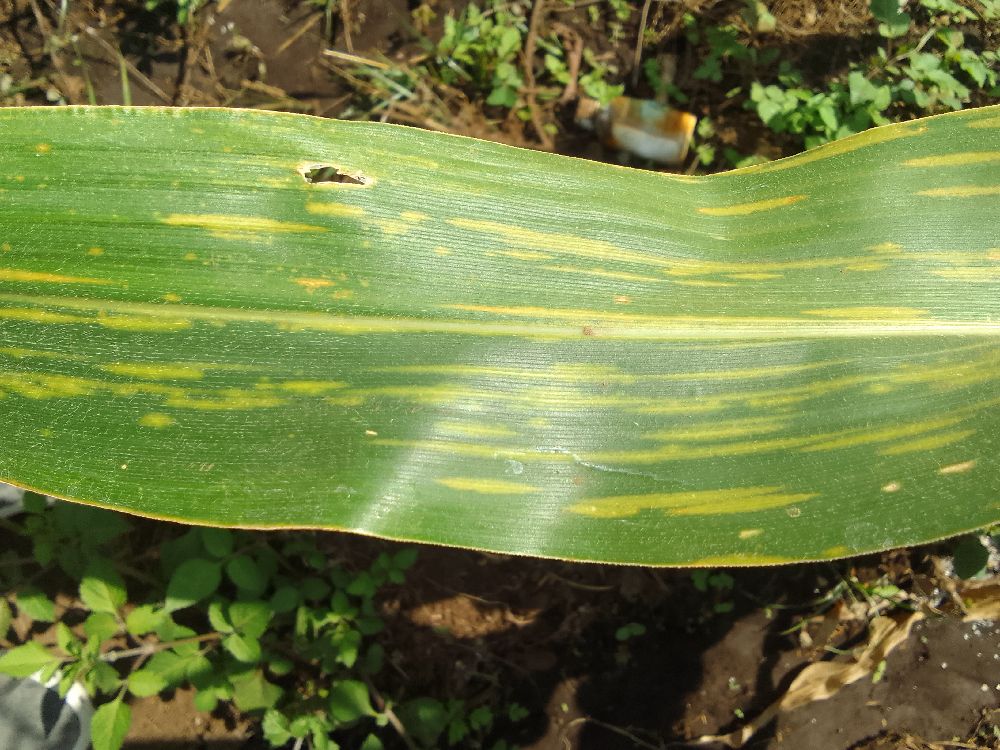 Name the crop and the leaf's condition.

maize, maize lethal necrosis
